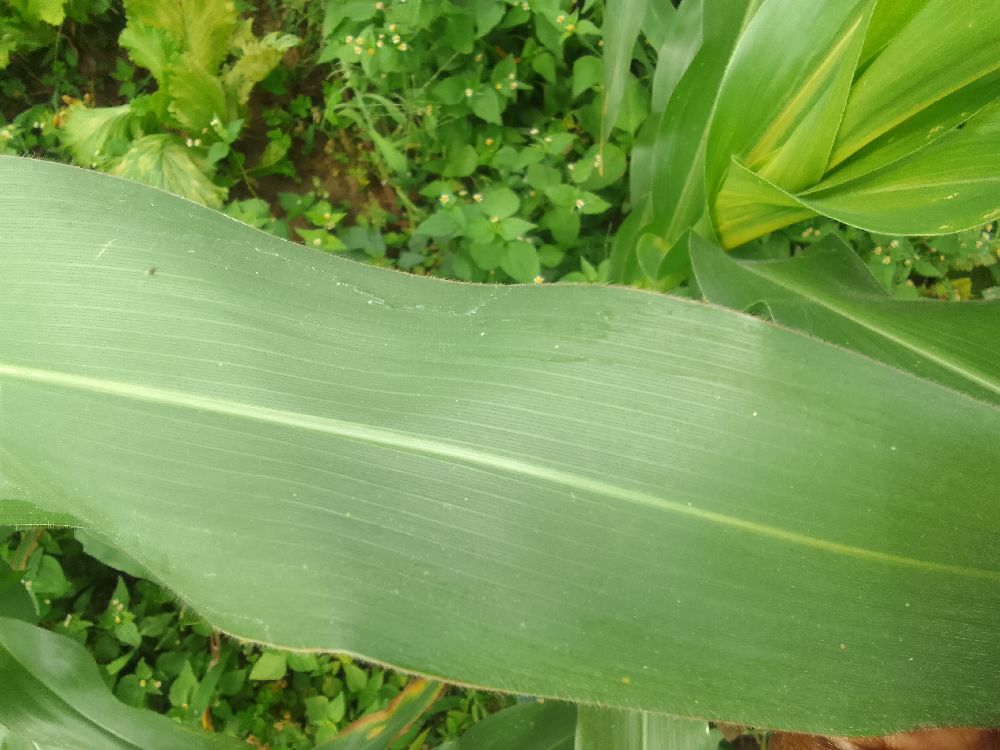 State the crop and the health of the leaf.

maize, healthy
